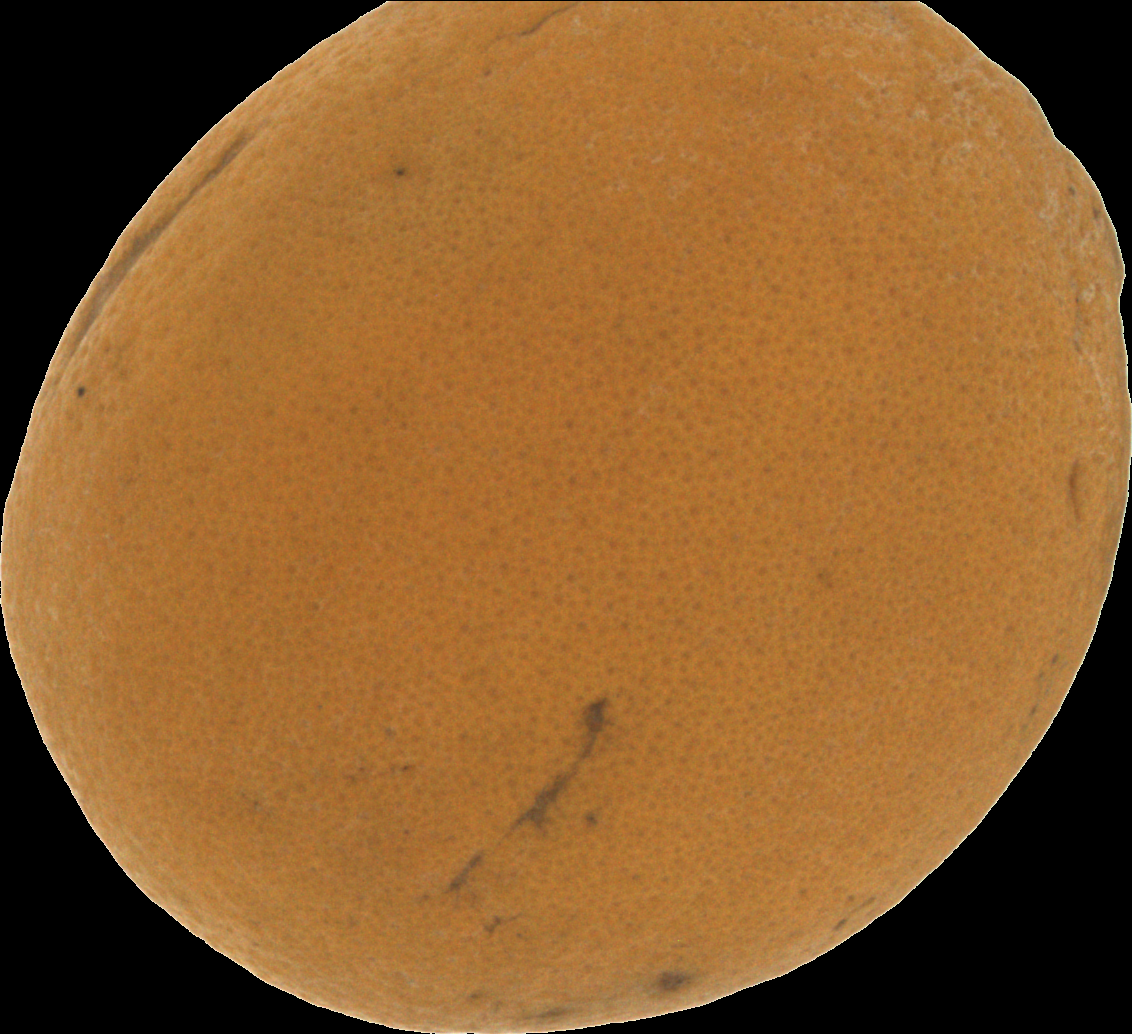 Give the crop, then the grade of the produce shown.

orange, bad
